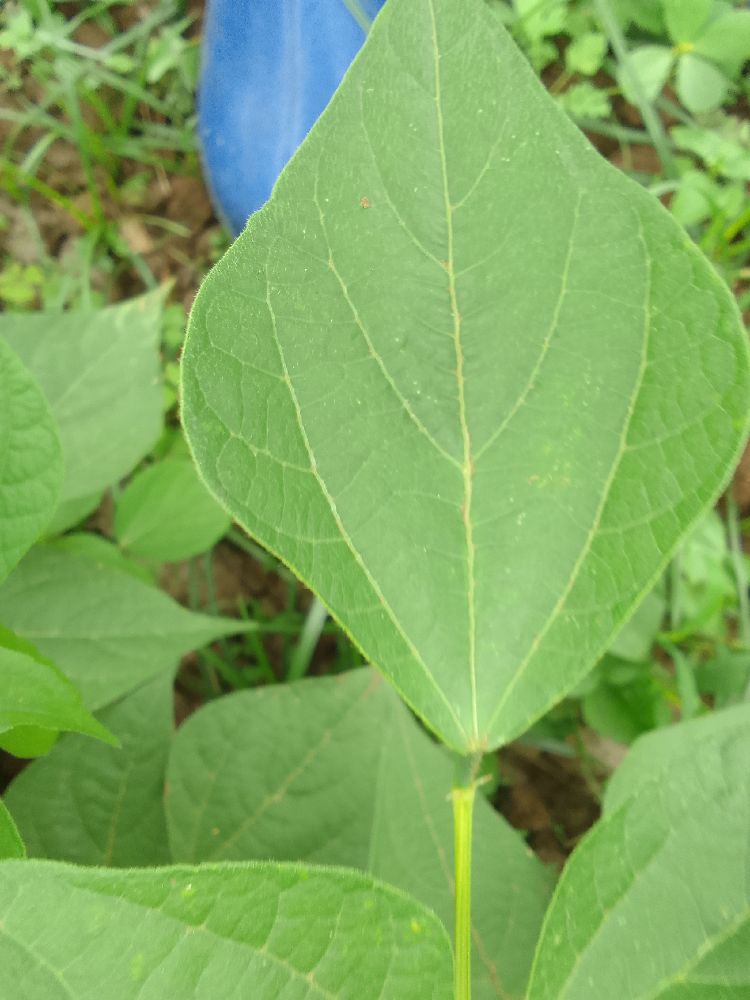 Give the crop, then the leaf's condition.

common bean, healthy
